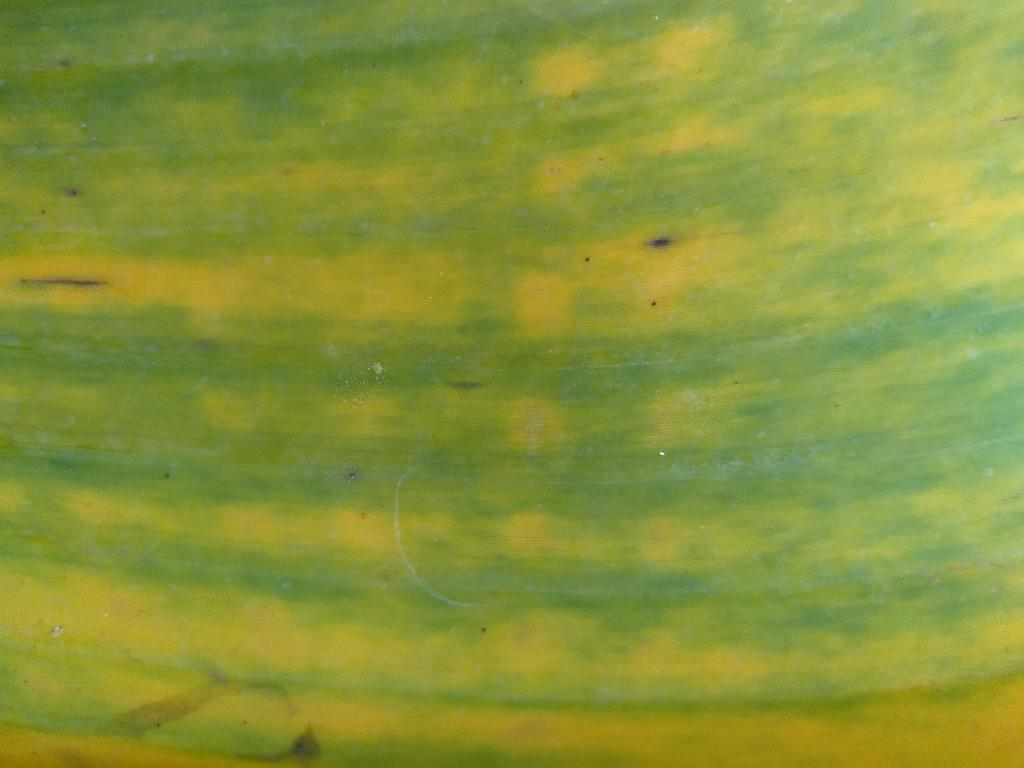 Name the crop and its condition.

banana, fusarium wilt race 1
